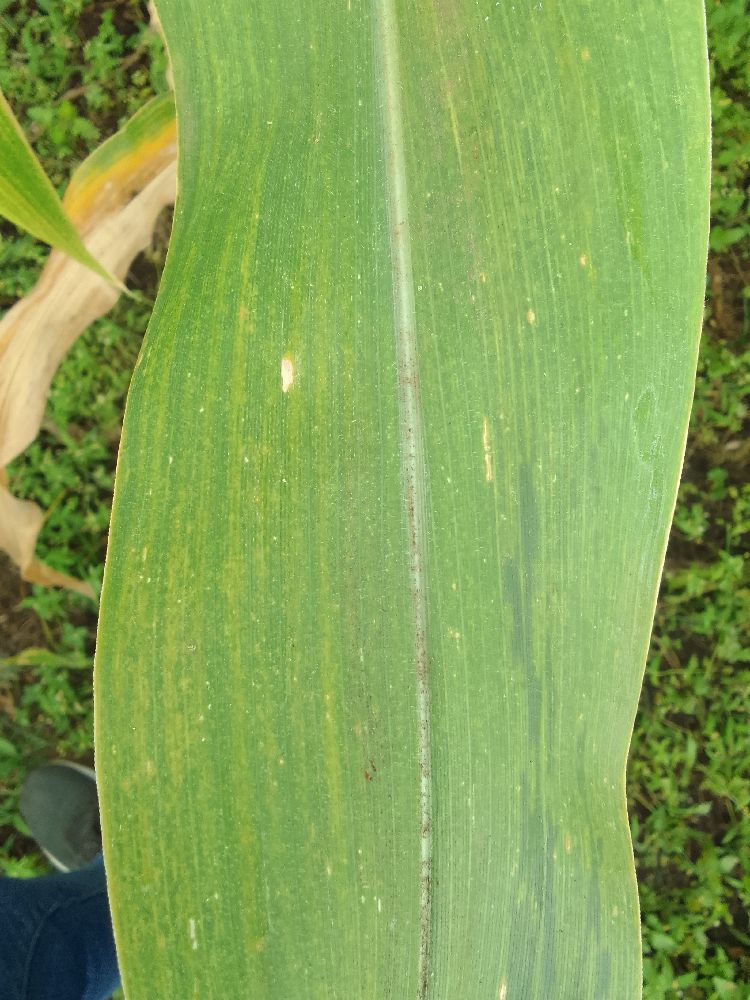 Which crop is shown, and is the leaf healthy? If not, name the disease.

maize, maize lethal necrosis
